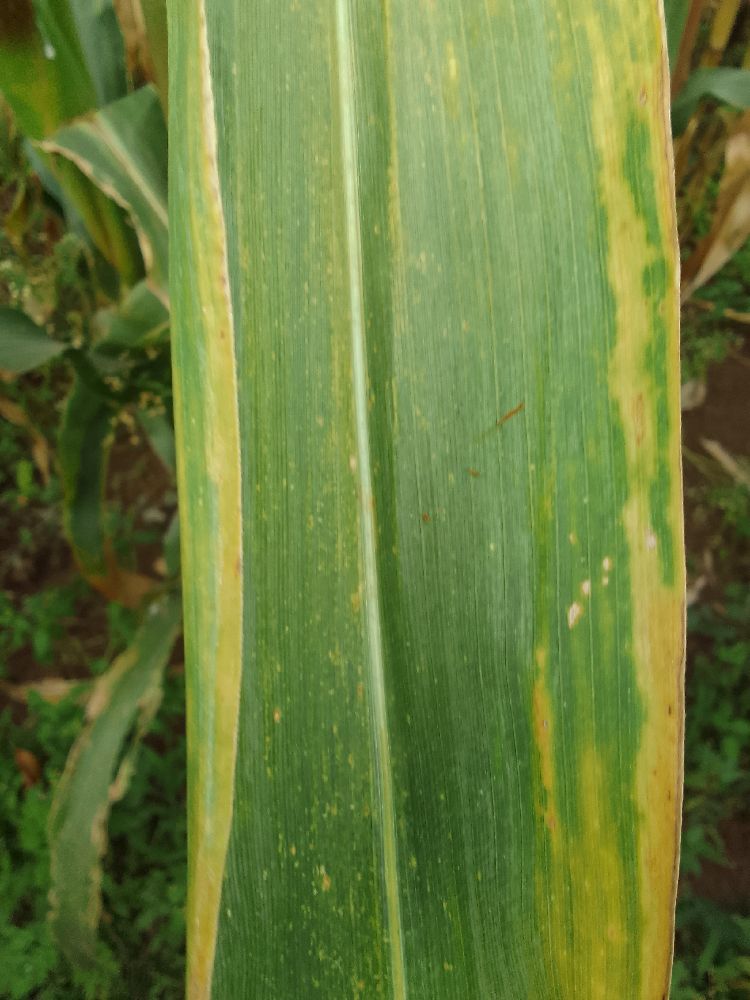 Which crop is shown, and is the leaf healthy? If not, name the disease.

maize, maize lethal necrosis
